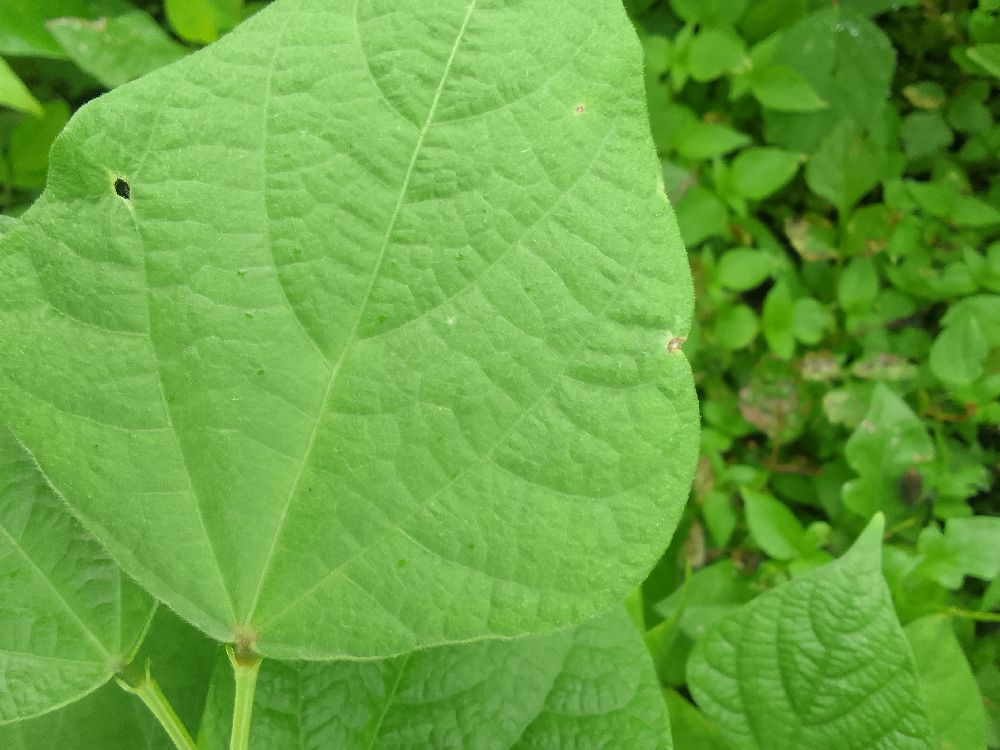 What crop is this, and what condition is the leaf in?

common bean, healthy
